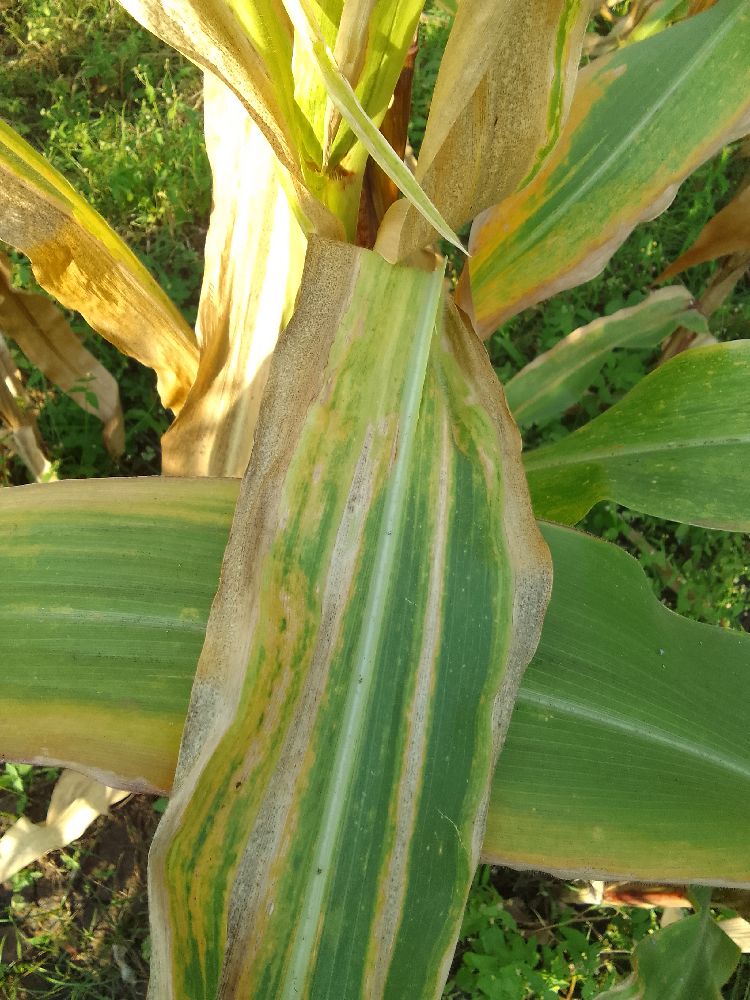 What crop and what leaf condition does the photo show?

maize, maize lethal necrosis
